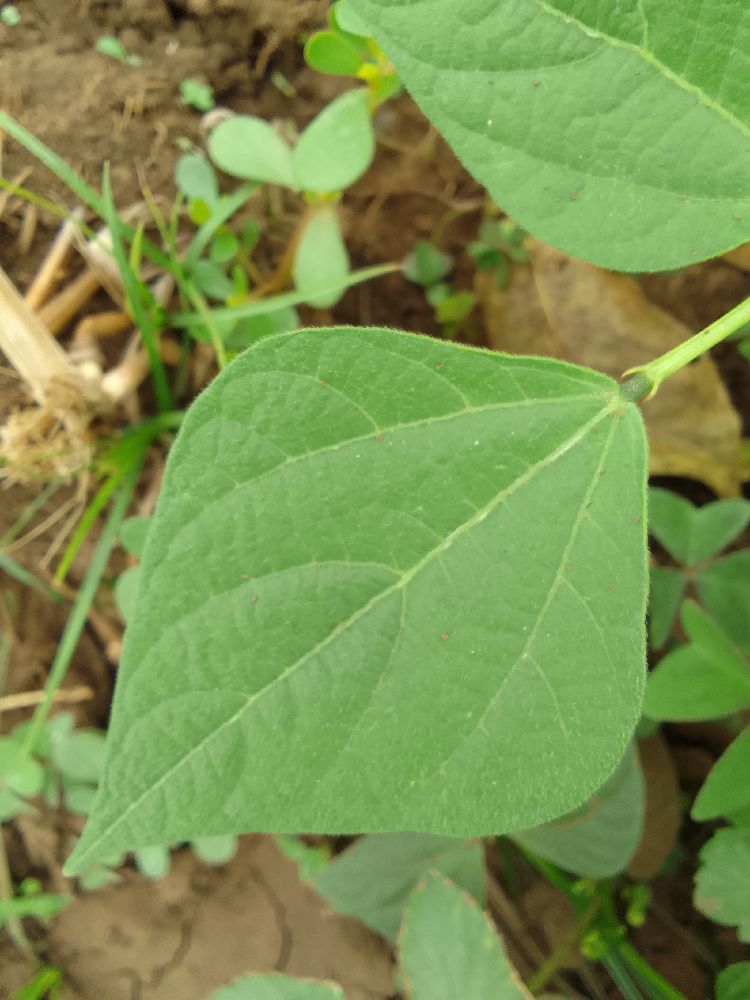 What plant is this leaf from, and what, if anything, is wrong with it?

common bean, healthy
